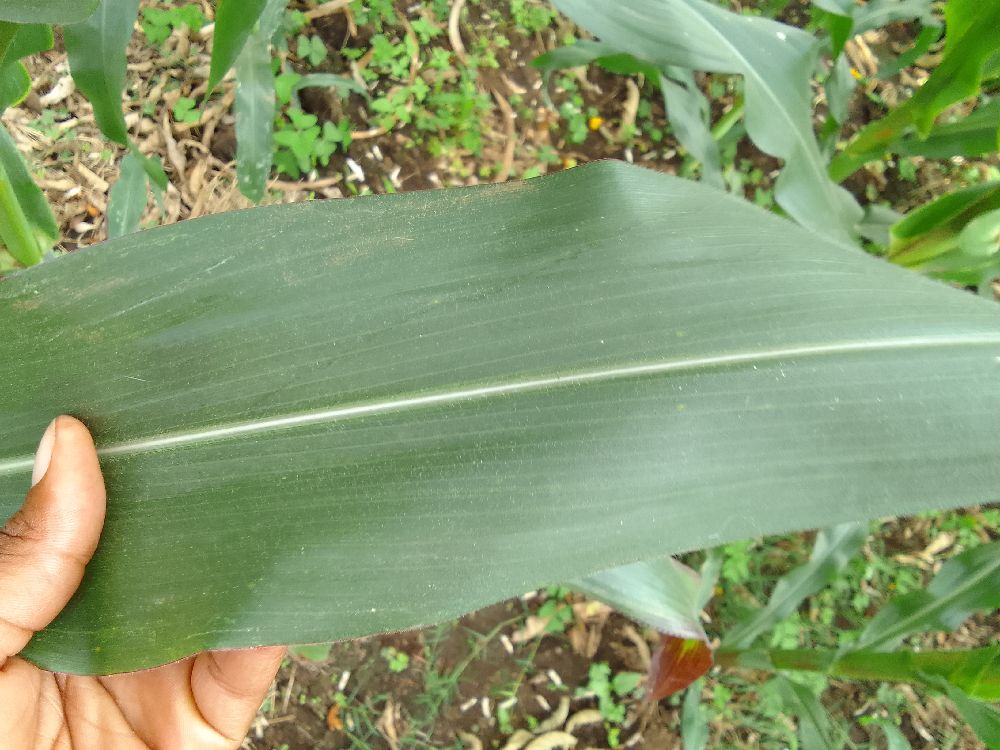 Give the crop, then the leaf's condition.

maize, healthy
